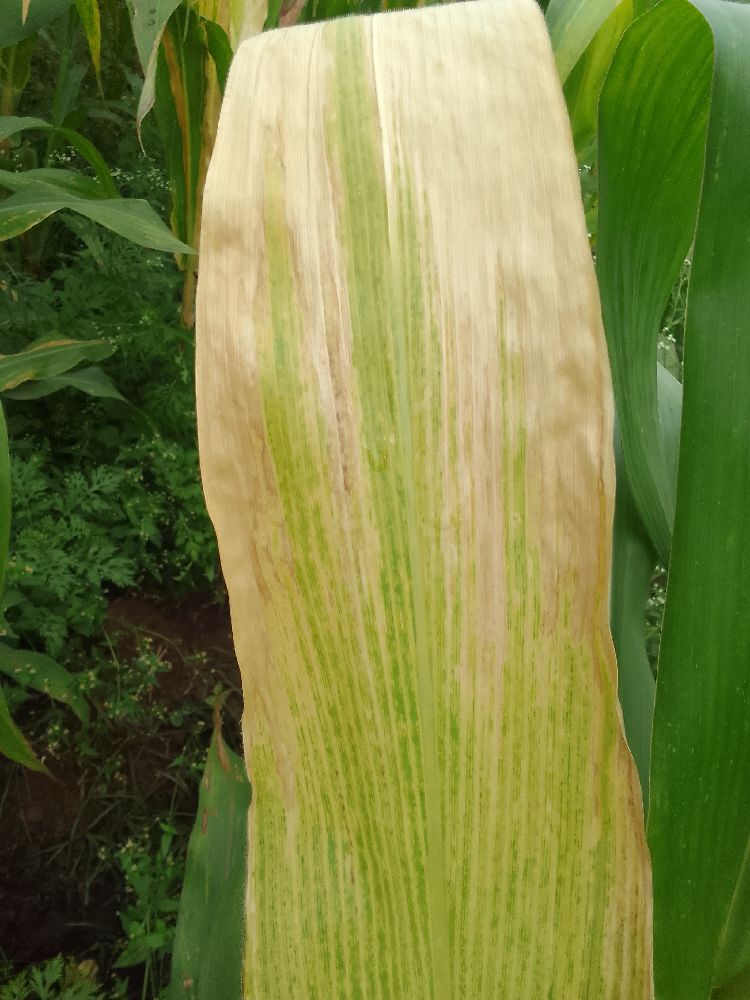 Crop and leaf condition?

maize, maize lethal necrosis
